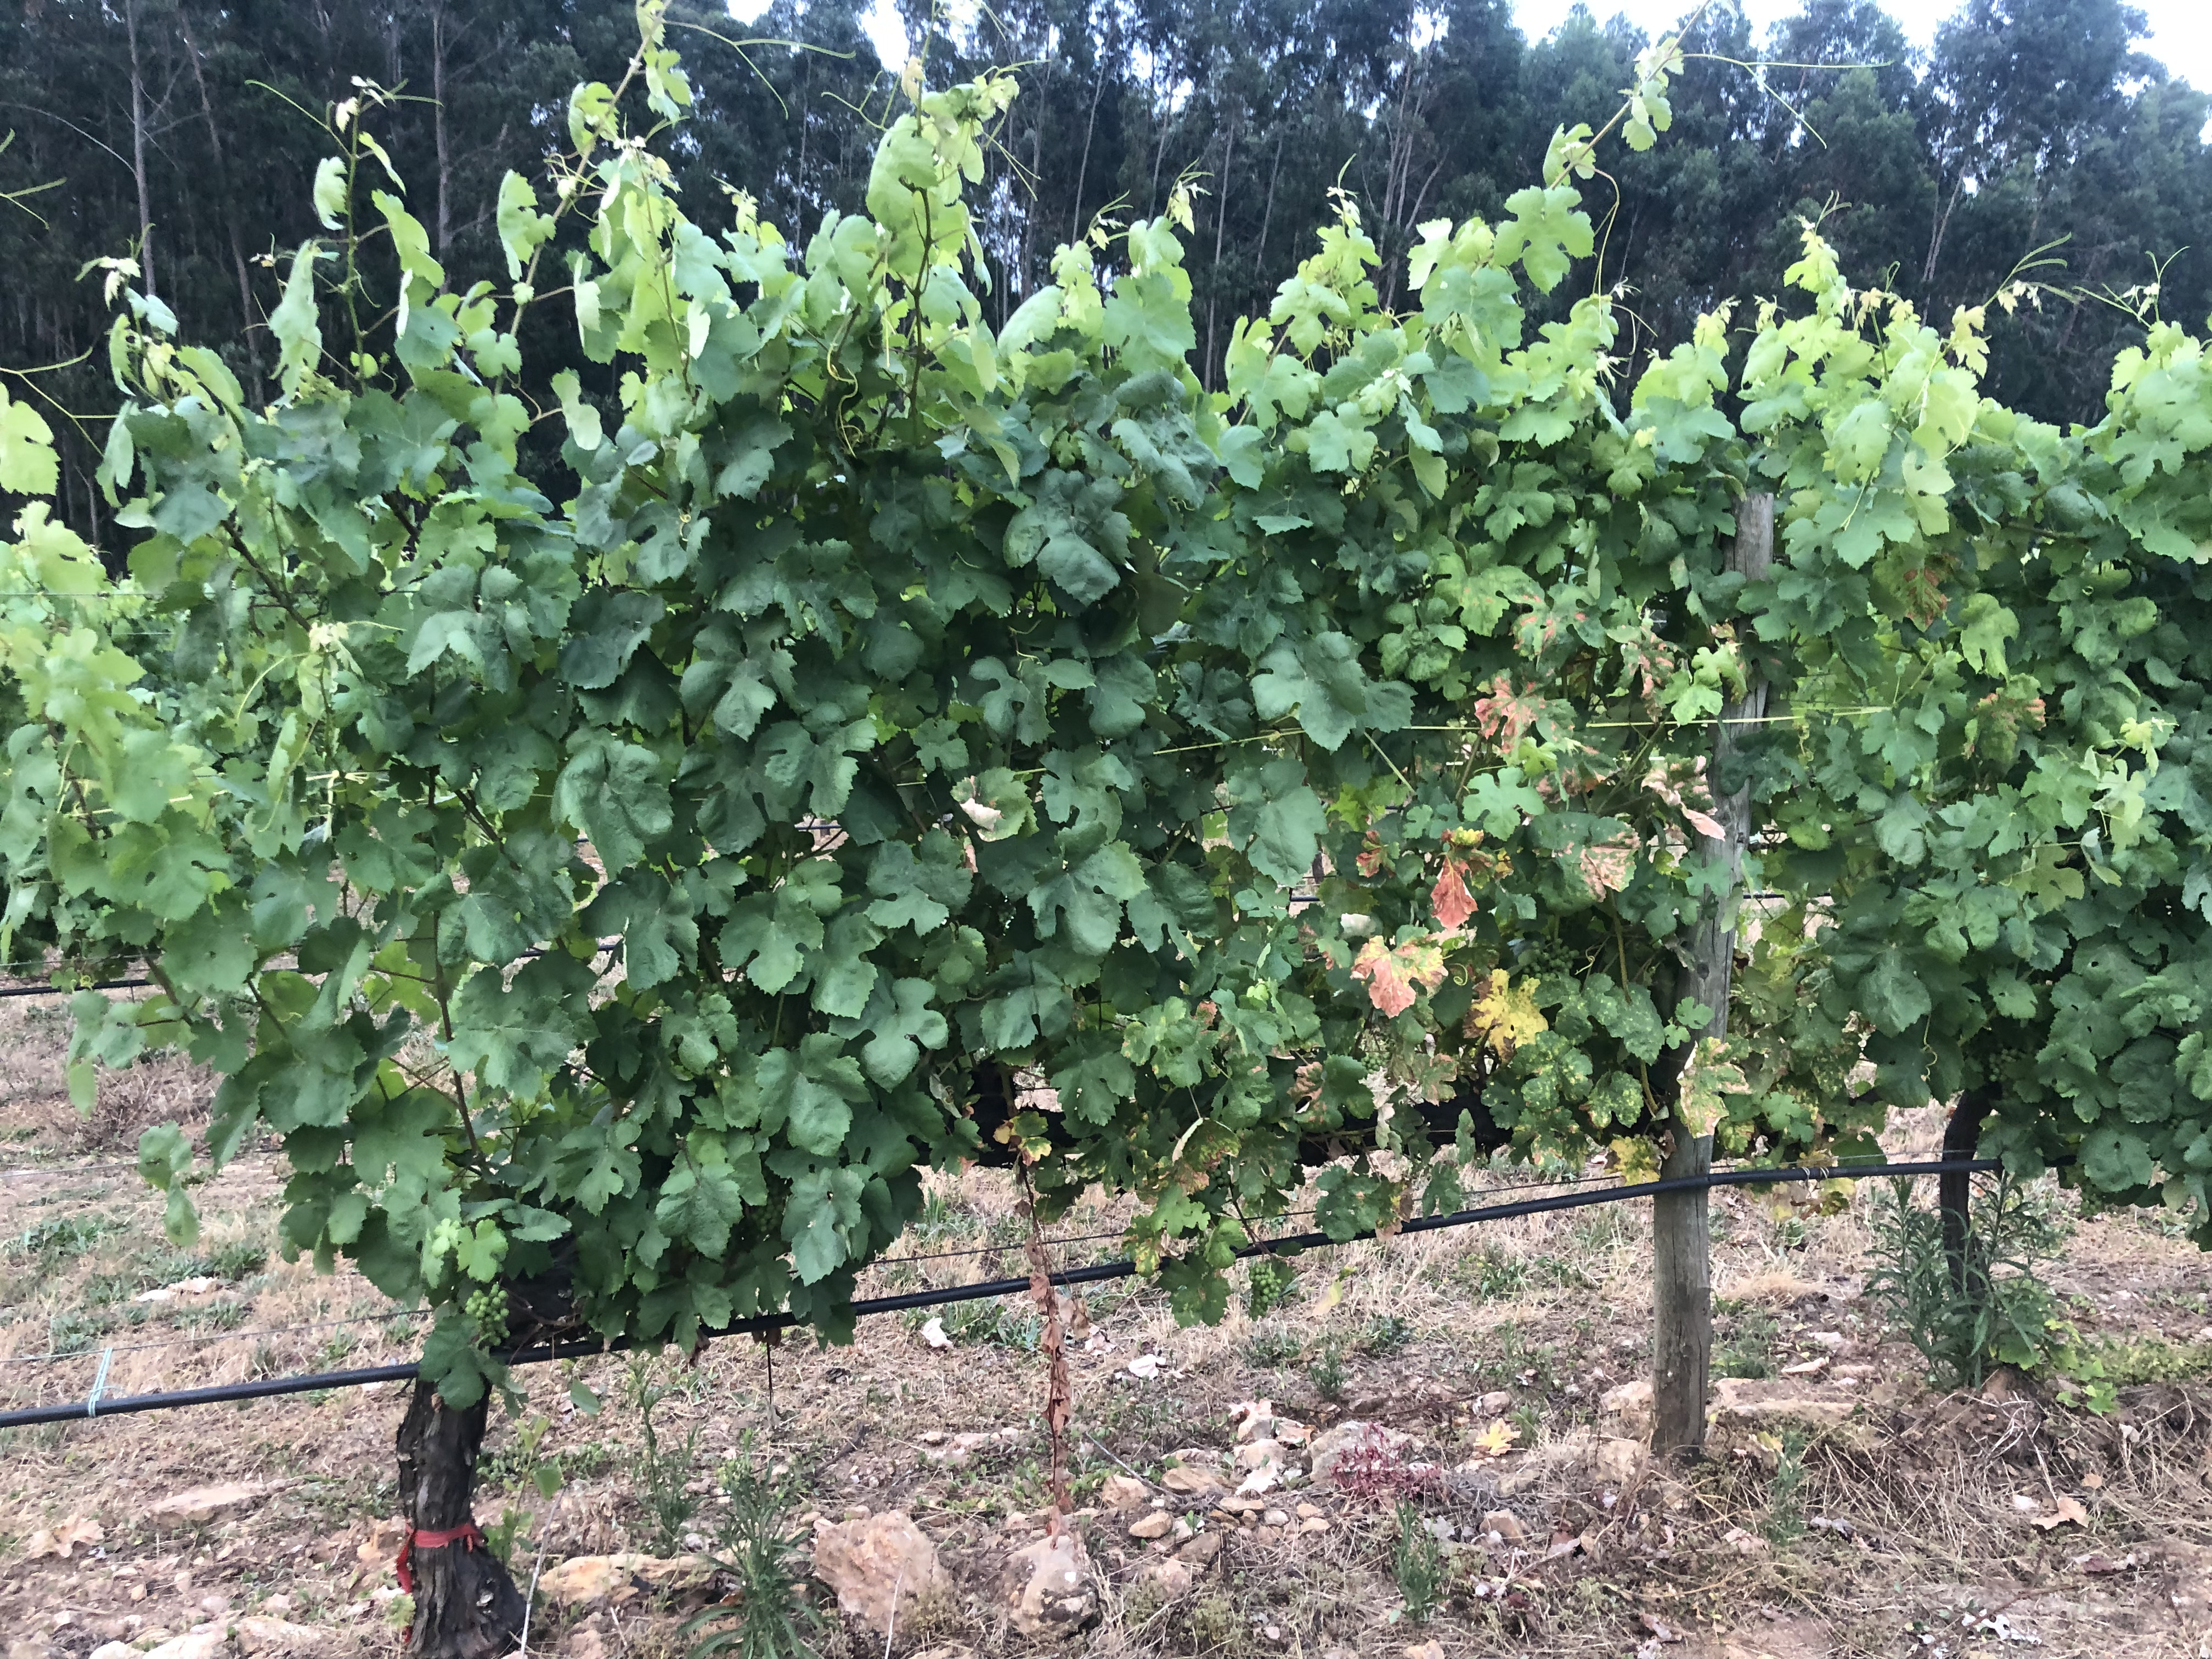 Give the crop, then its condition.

grapevine, affected by esca disease
